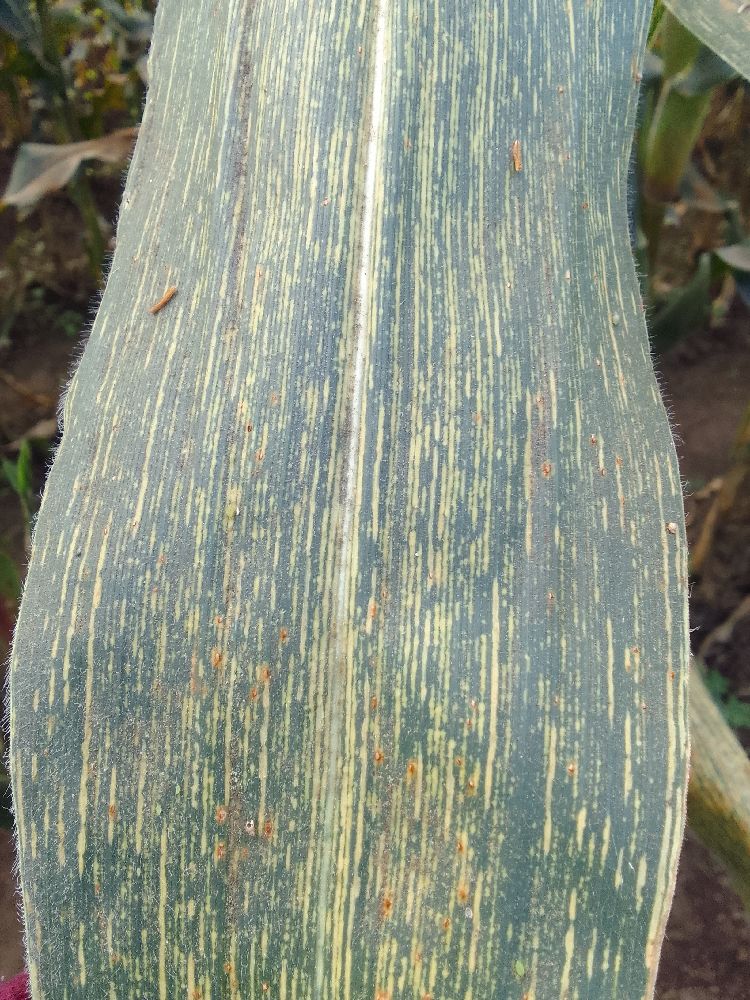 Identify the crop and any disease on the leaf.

maize, maize streak virus
